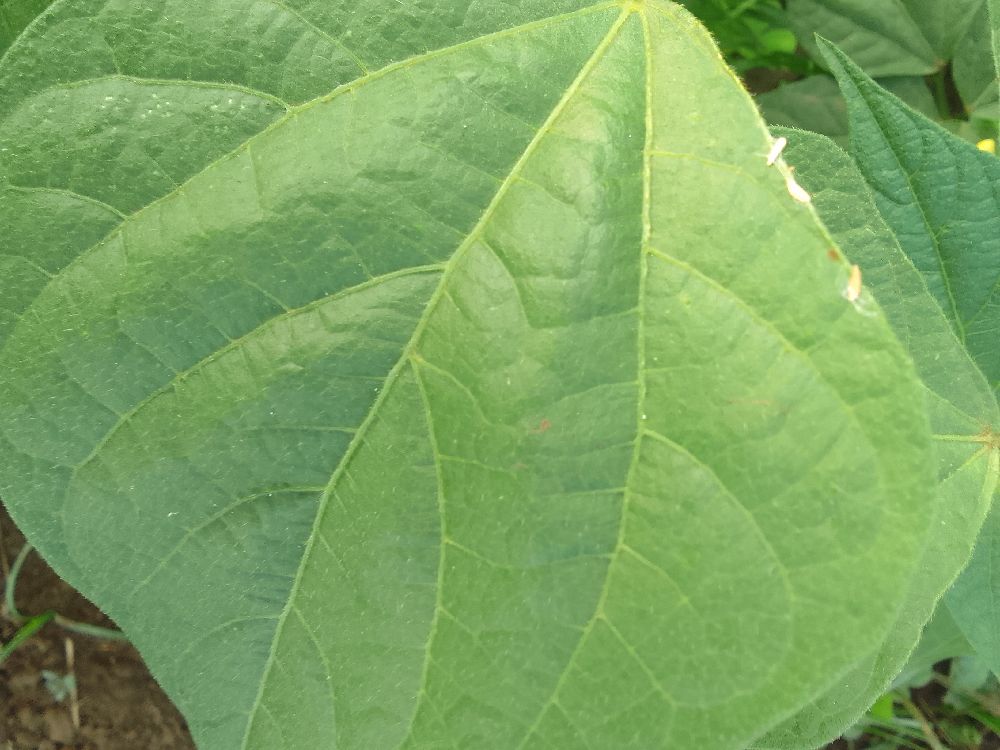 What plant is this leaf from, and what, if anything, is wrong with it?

common bean, healthy
